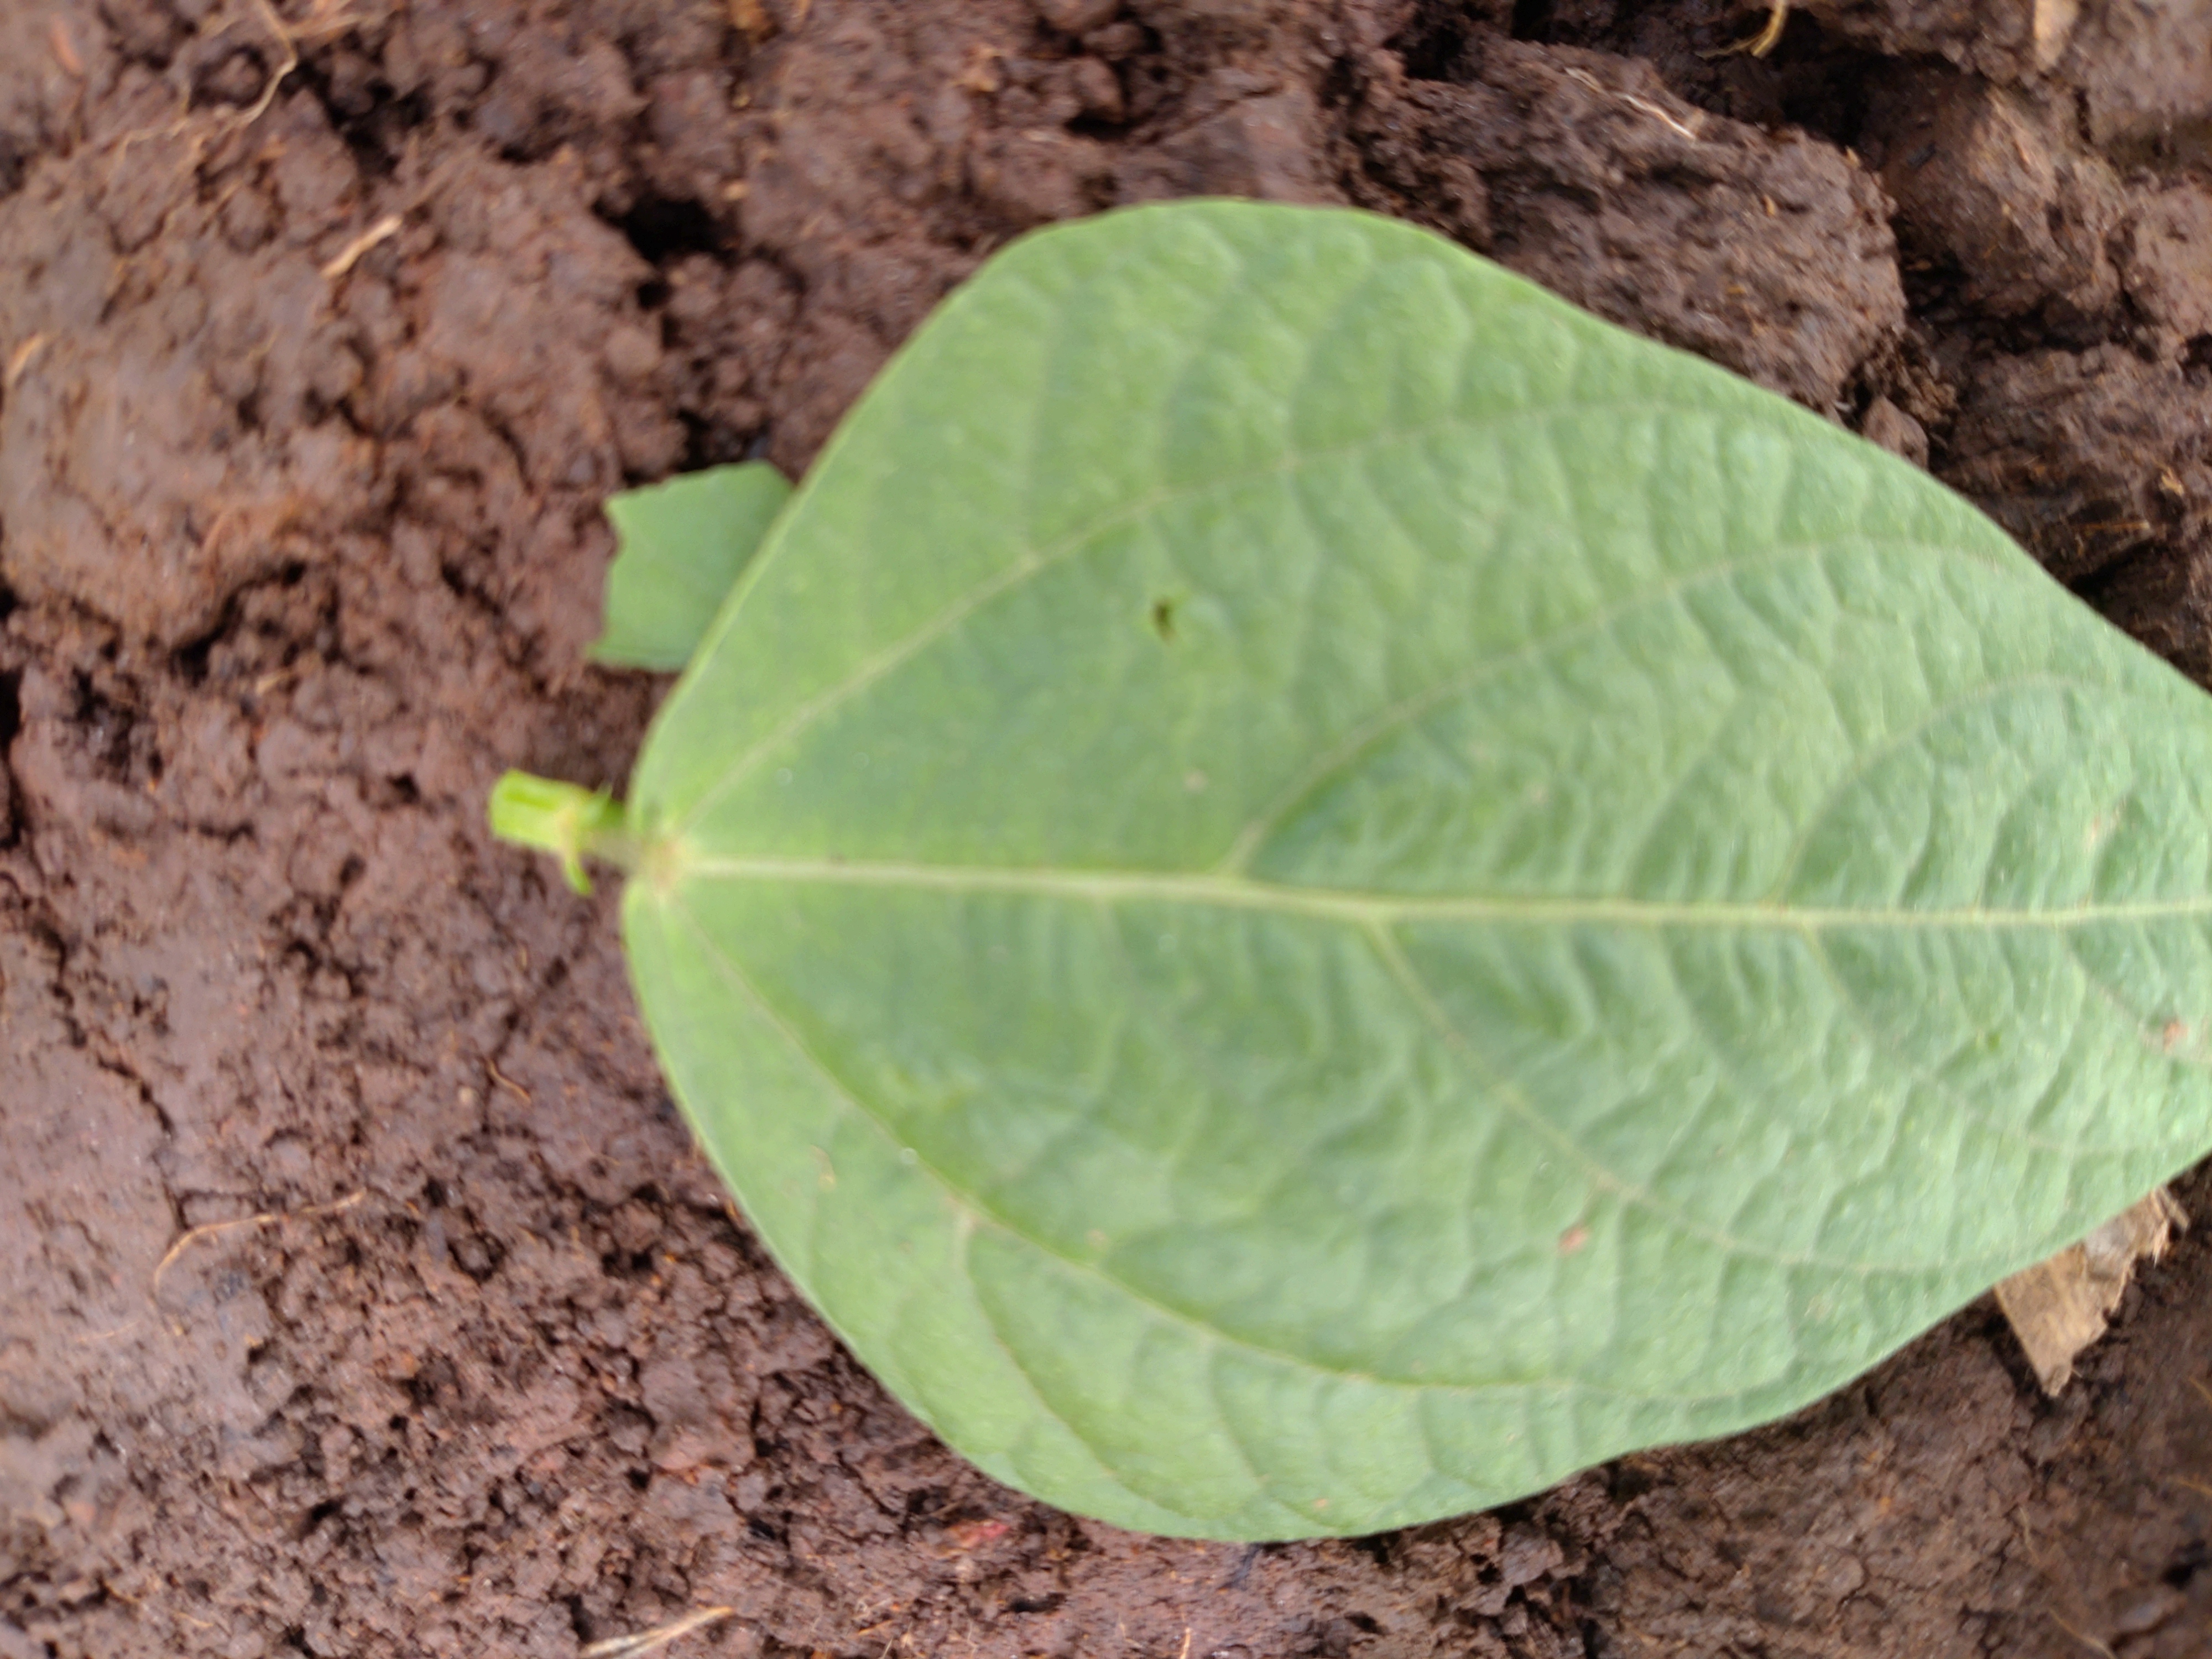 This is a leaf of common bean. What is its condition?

healthy
